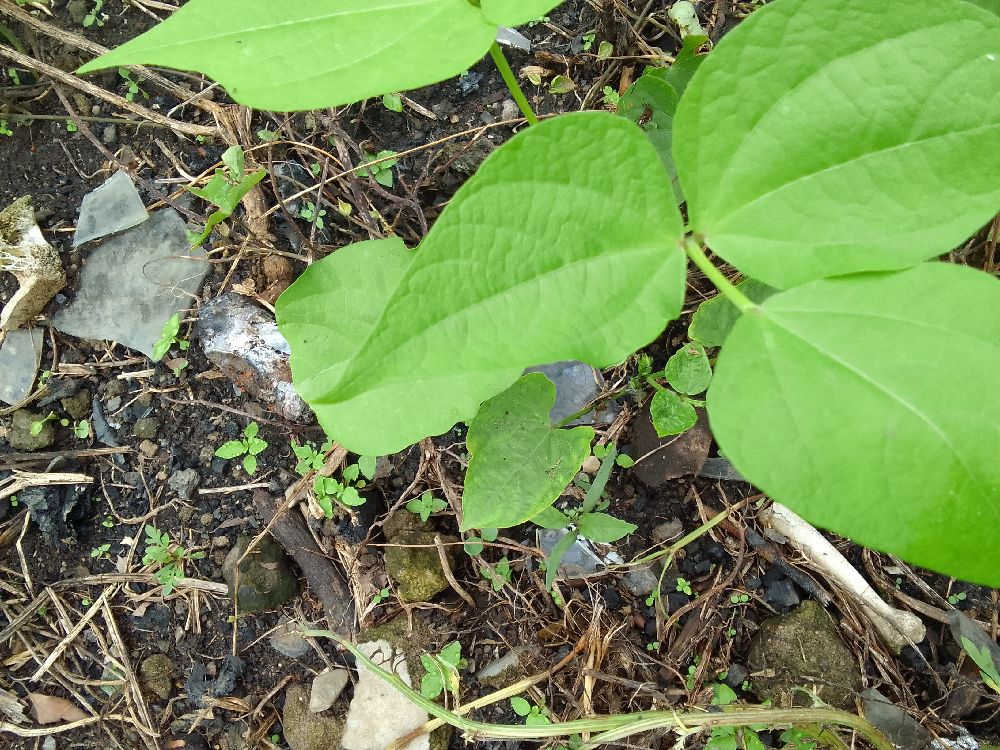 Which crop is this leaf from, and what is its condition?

common bean, healthy
